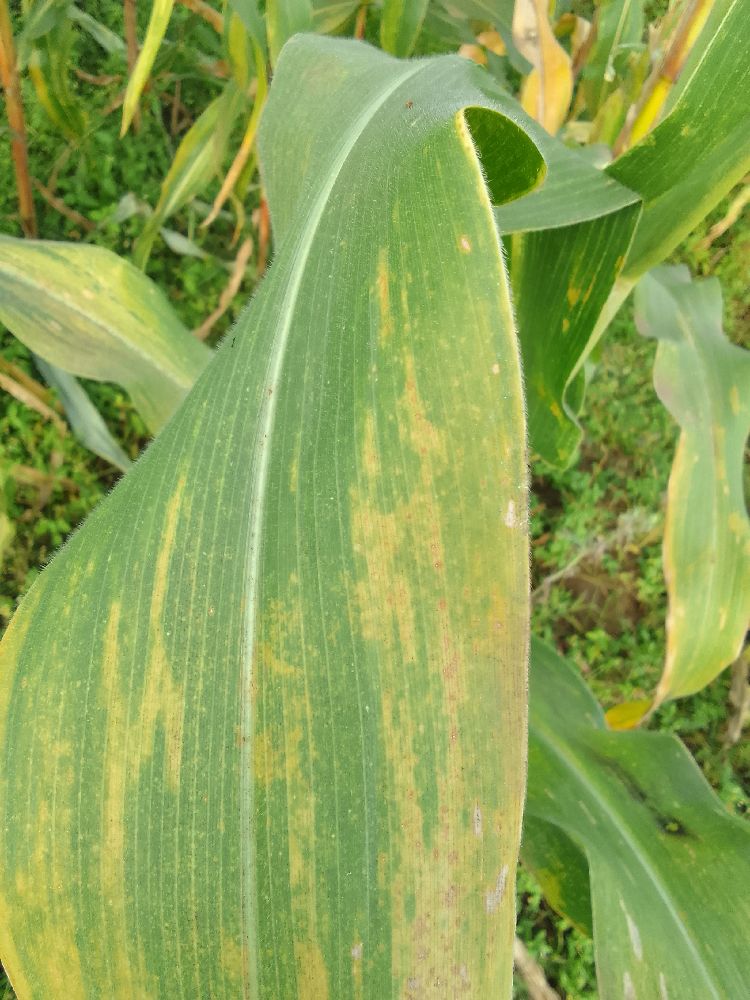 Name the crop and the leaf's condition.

maize, maize lethal necrosis
